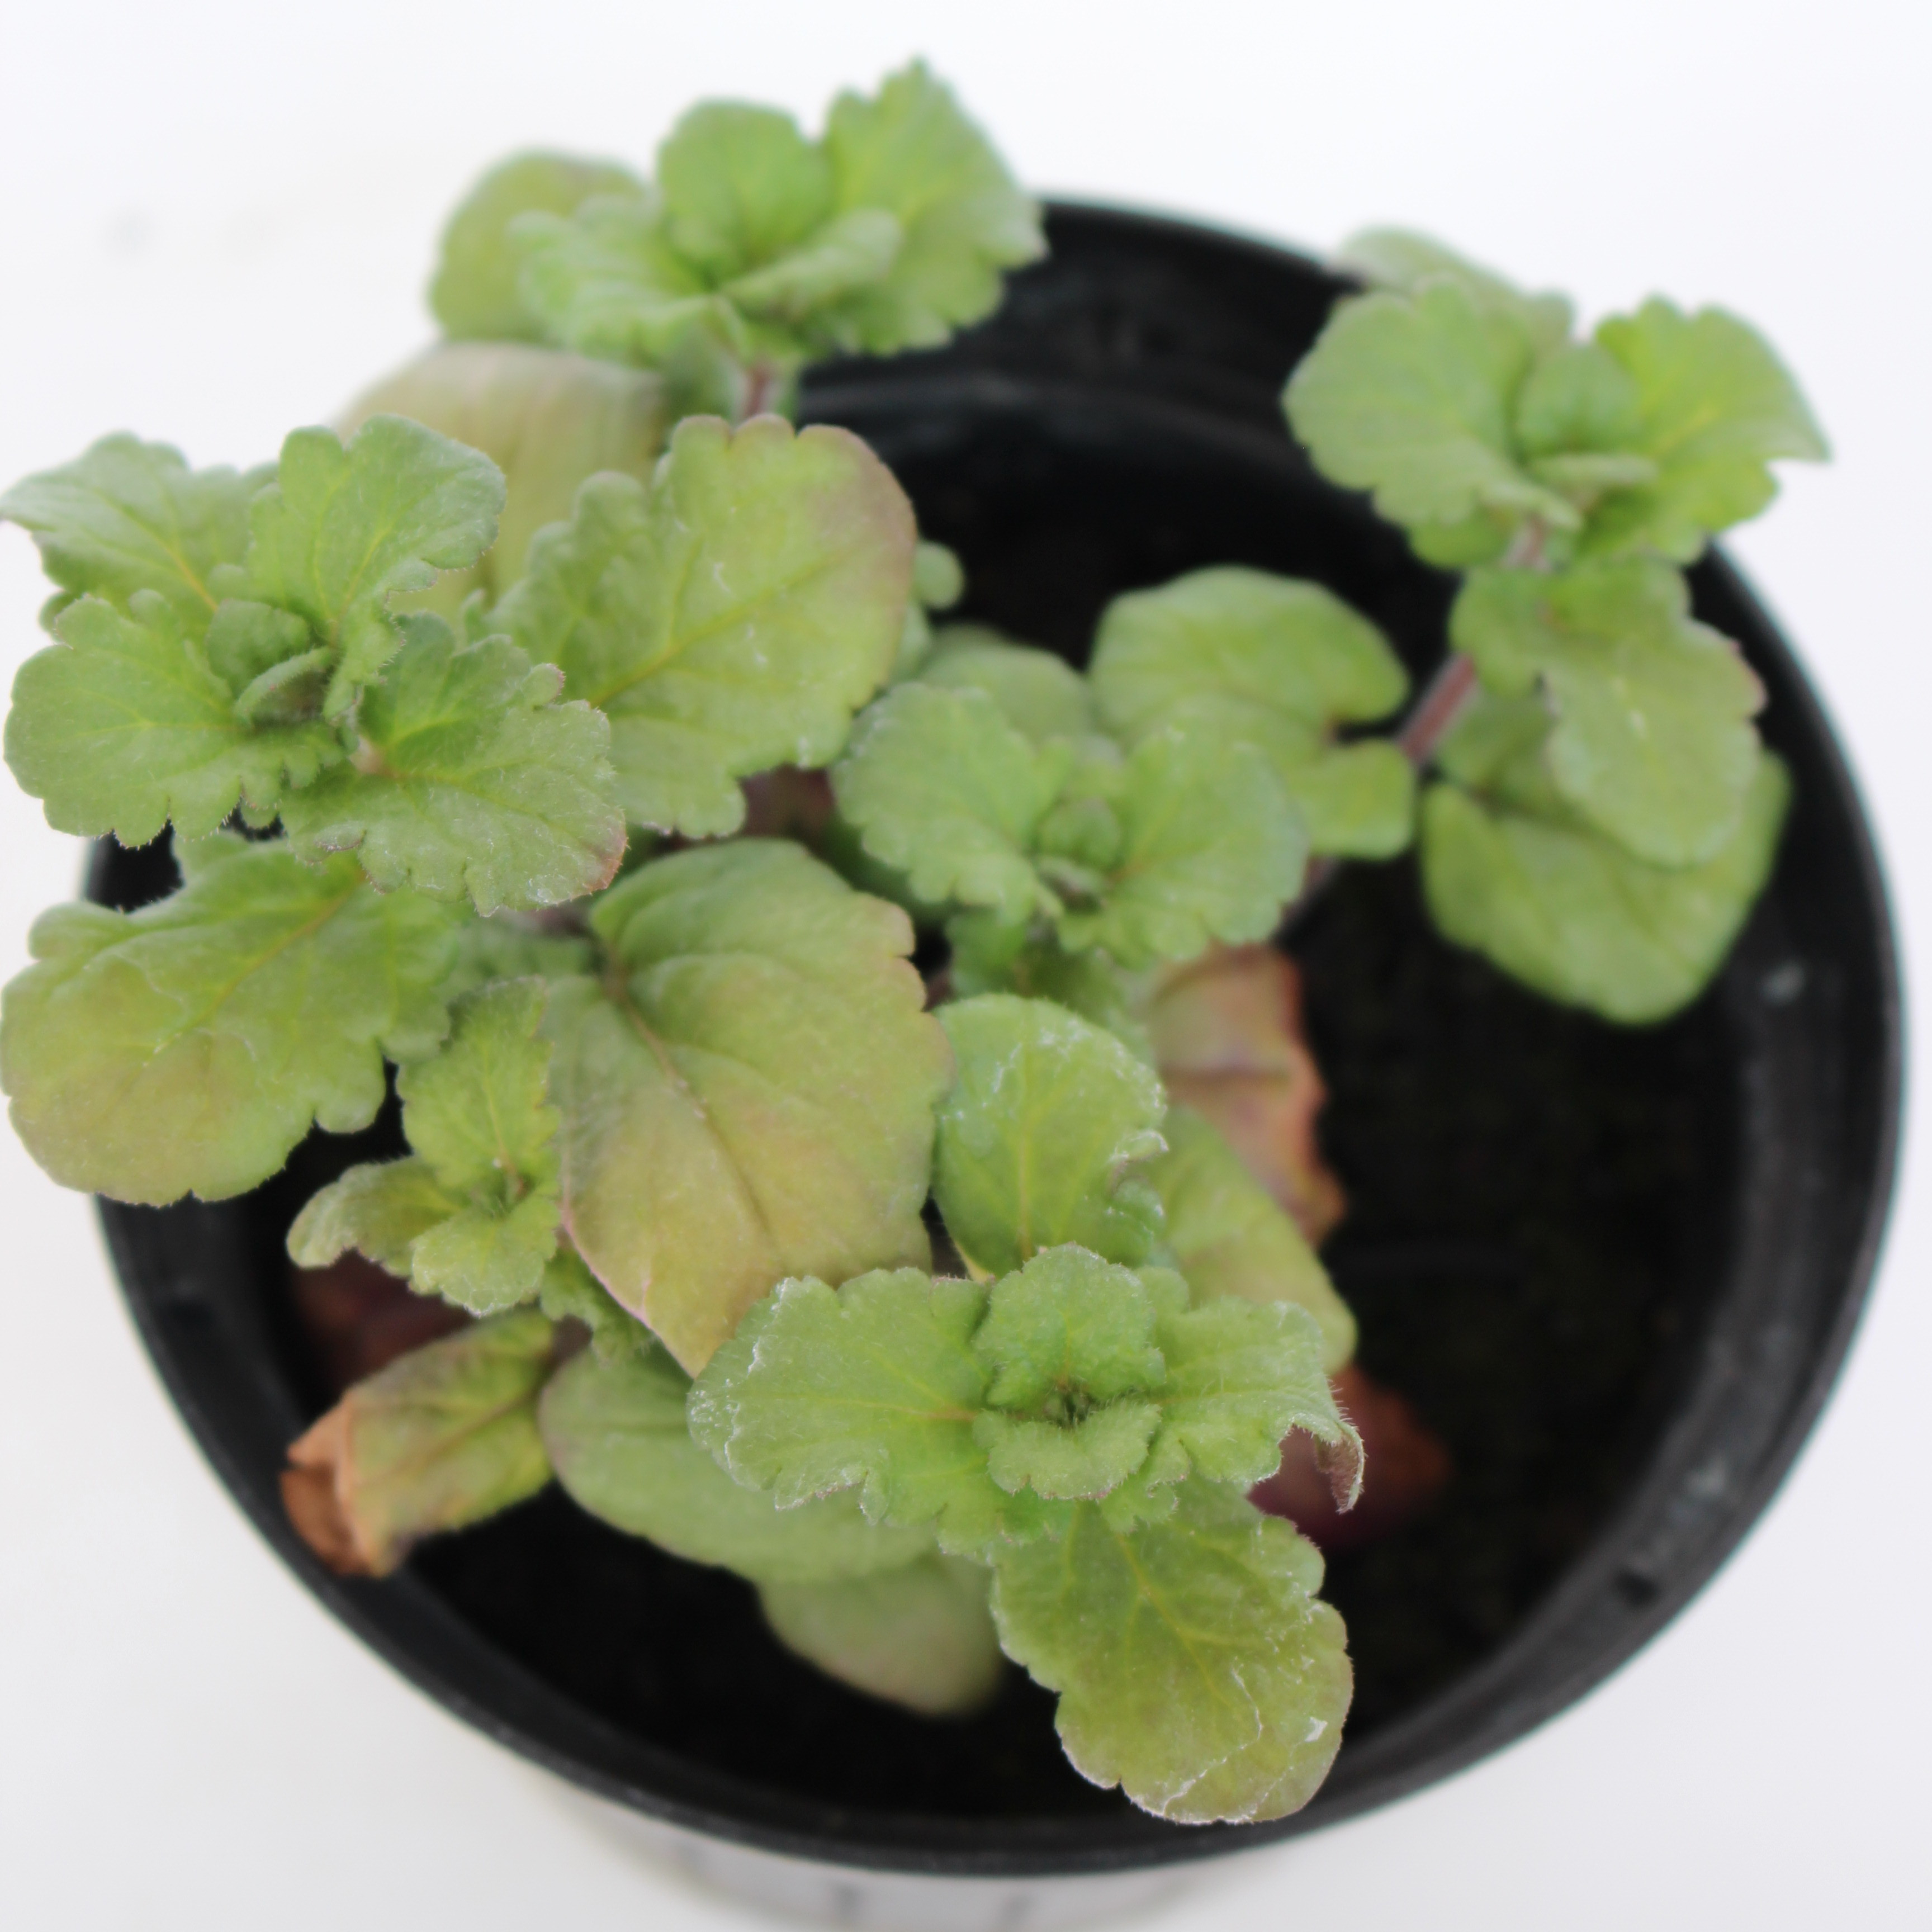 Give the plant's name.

Veronica persica
